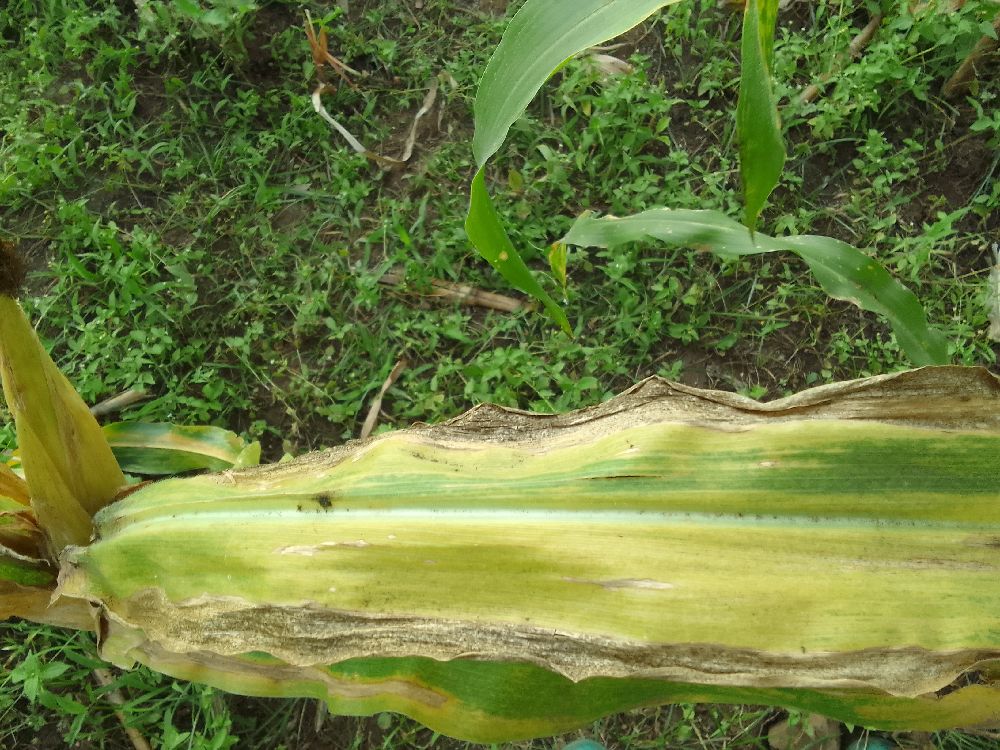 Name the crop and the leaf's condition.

maize, maize lethal necrosis
